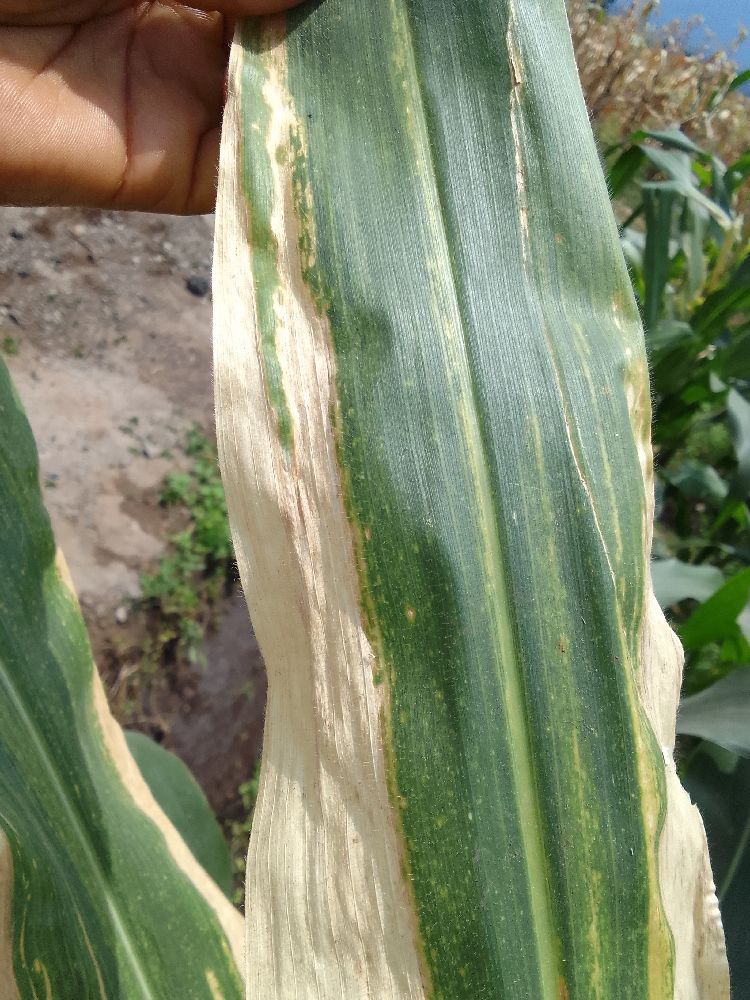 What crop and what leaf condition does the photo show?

maize, maize lethal necrosis
